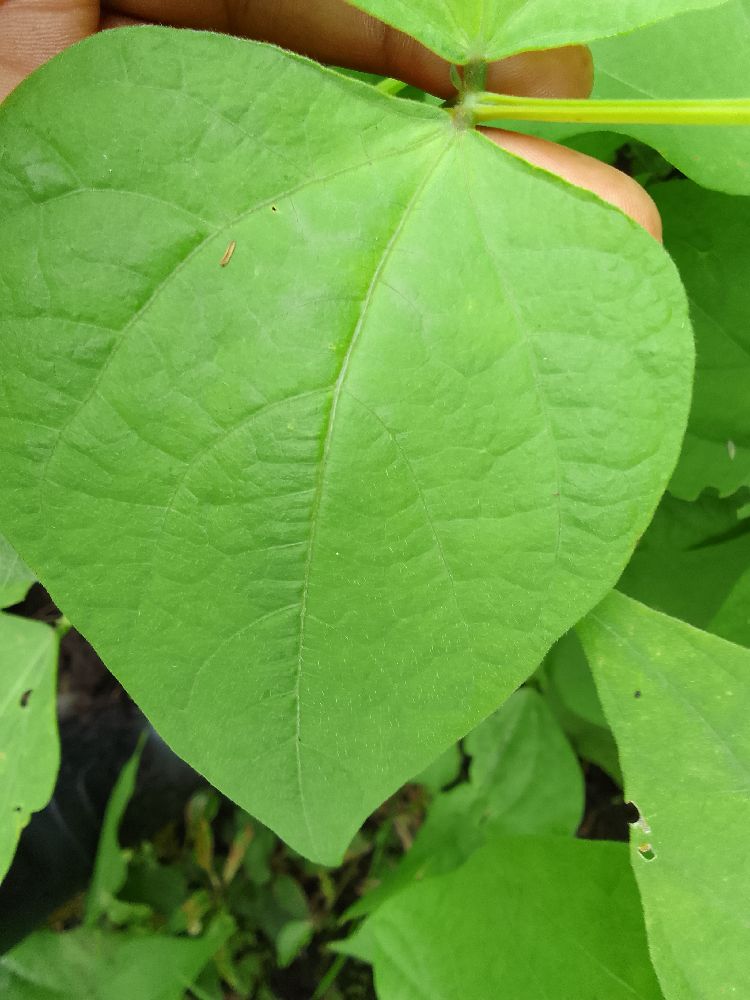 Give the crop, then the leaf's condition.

common bean, healthy
